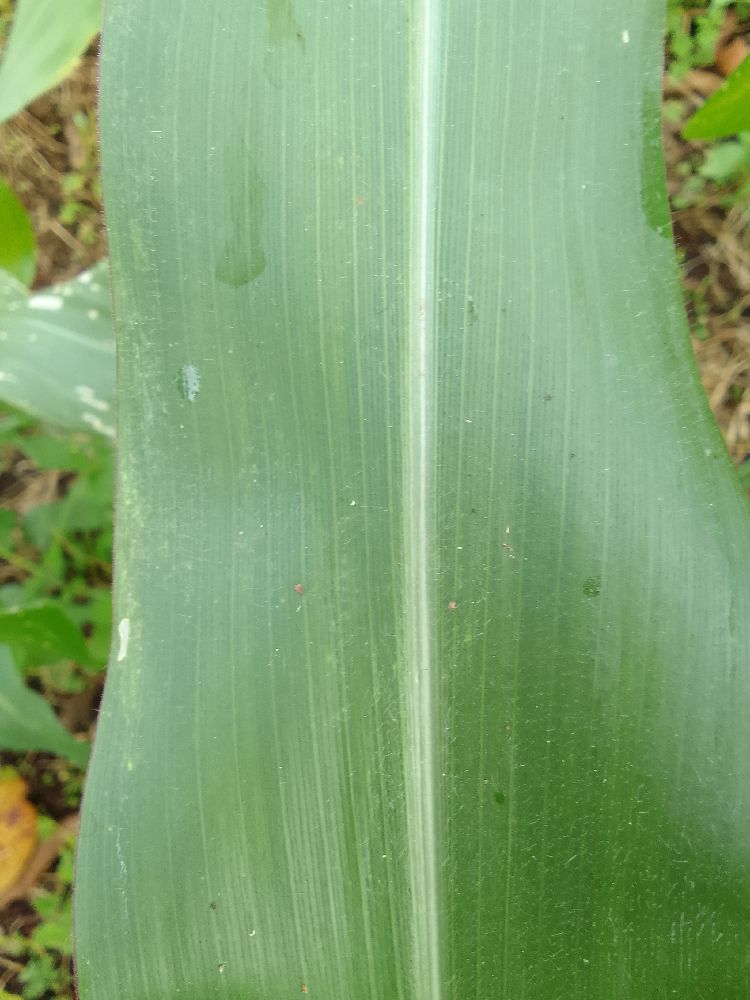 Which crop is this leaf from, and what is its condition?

maize, healthy
